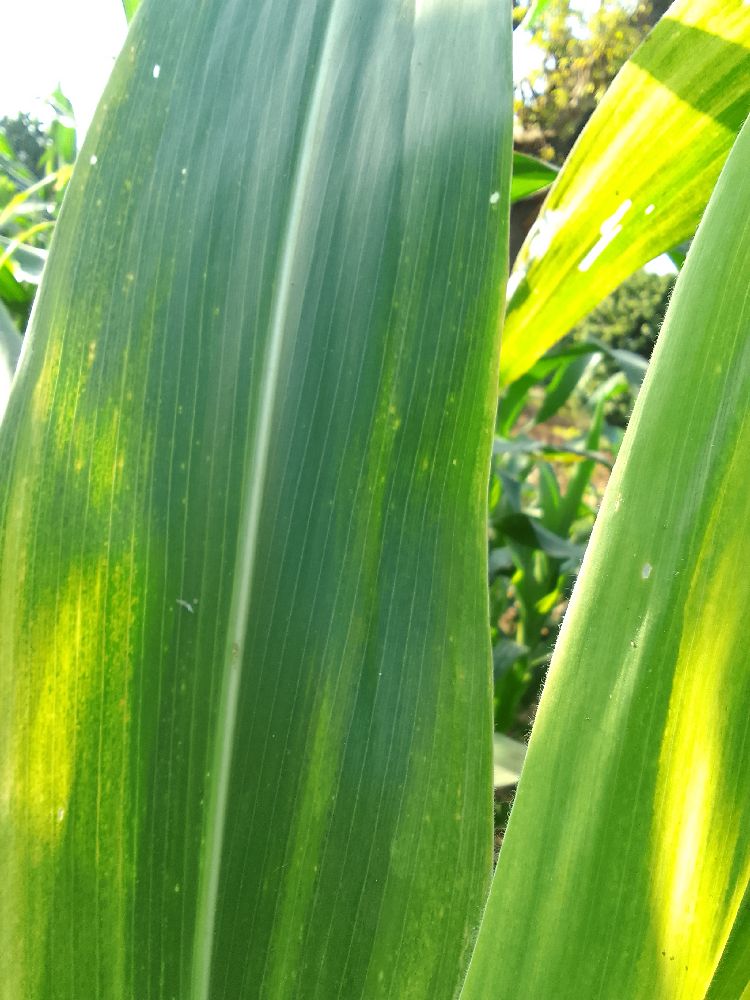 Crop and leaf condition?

maize, maize lethal necrosis
